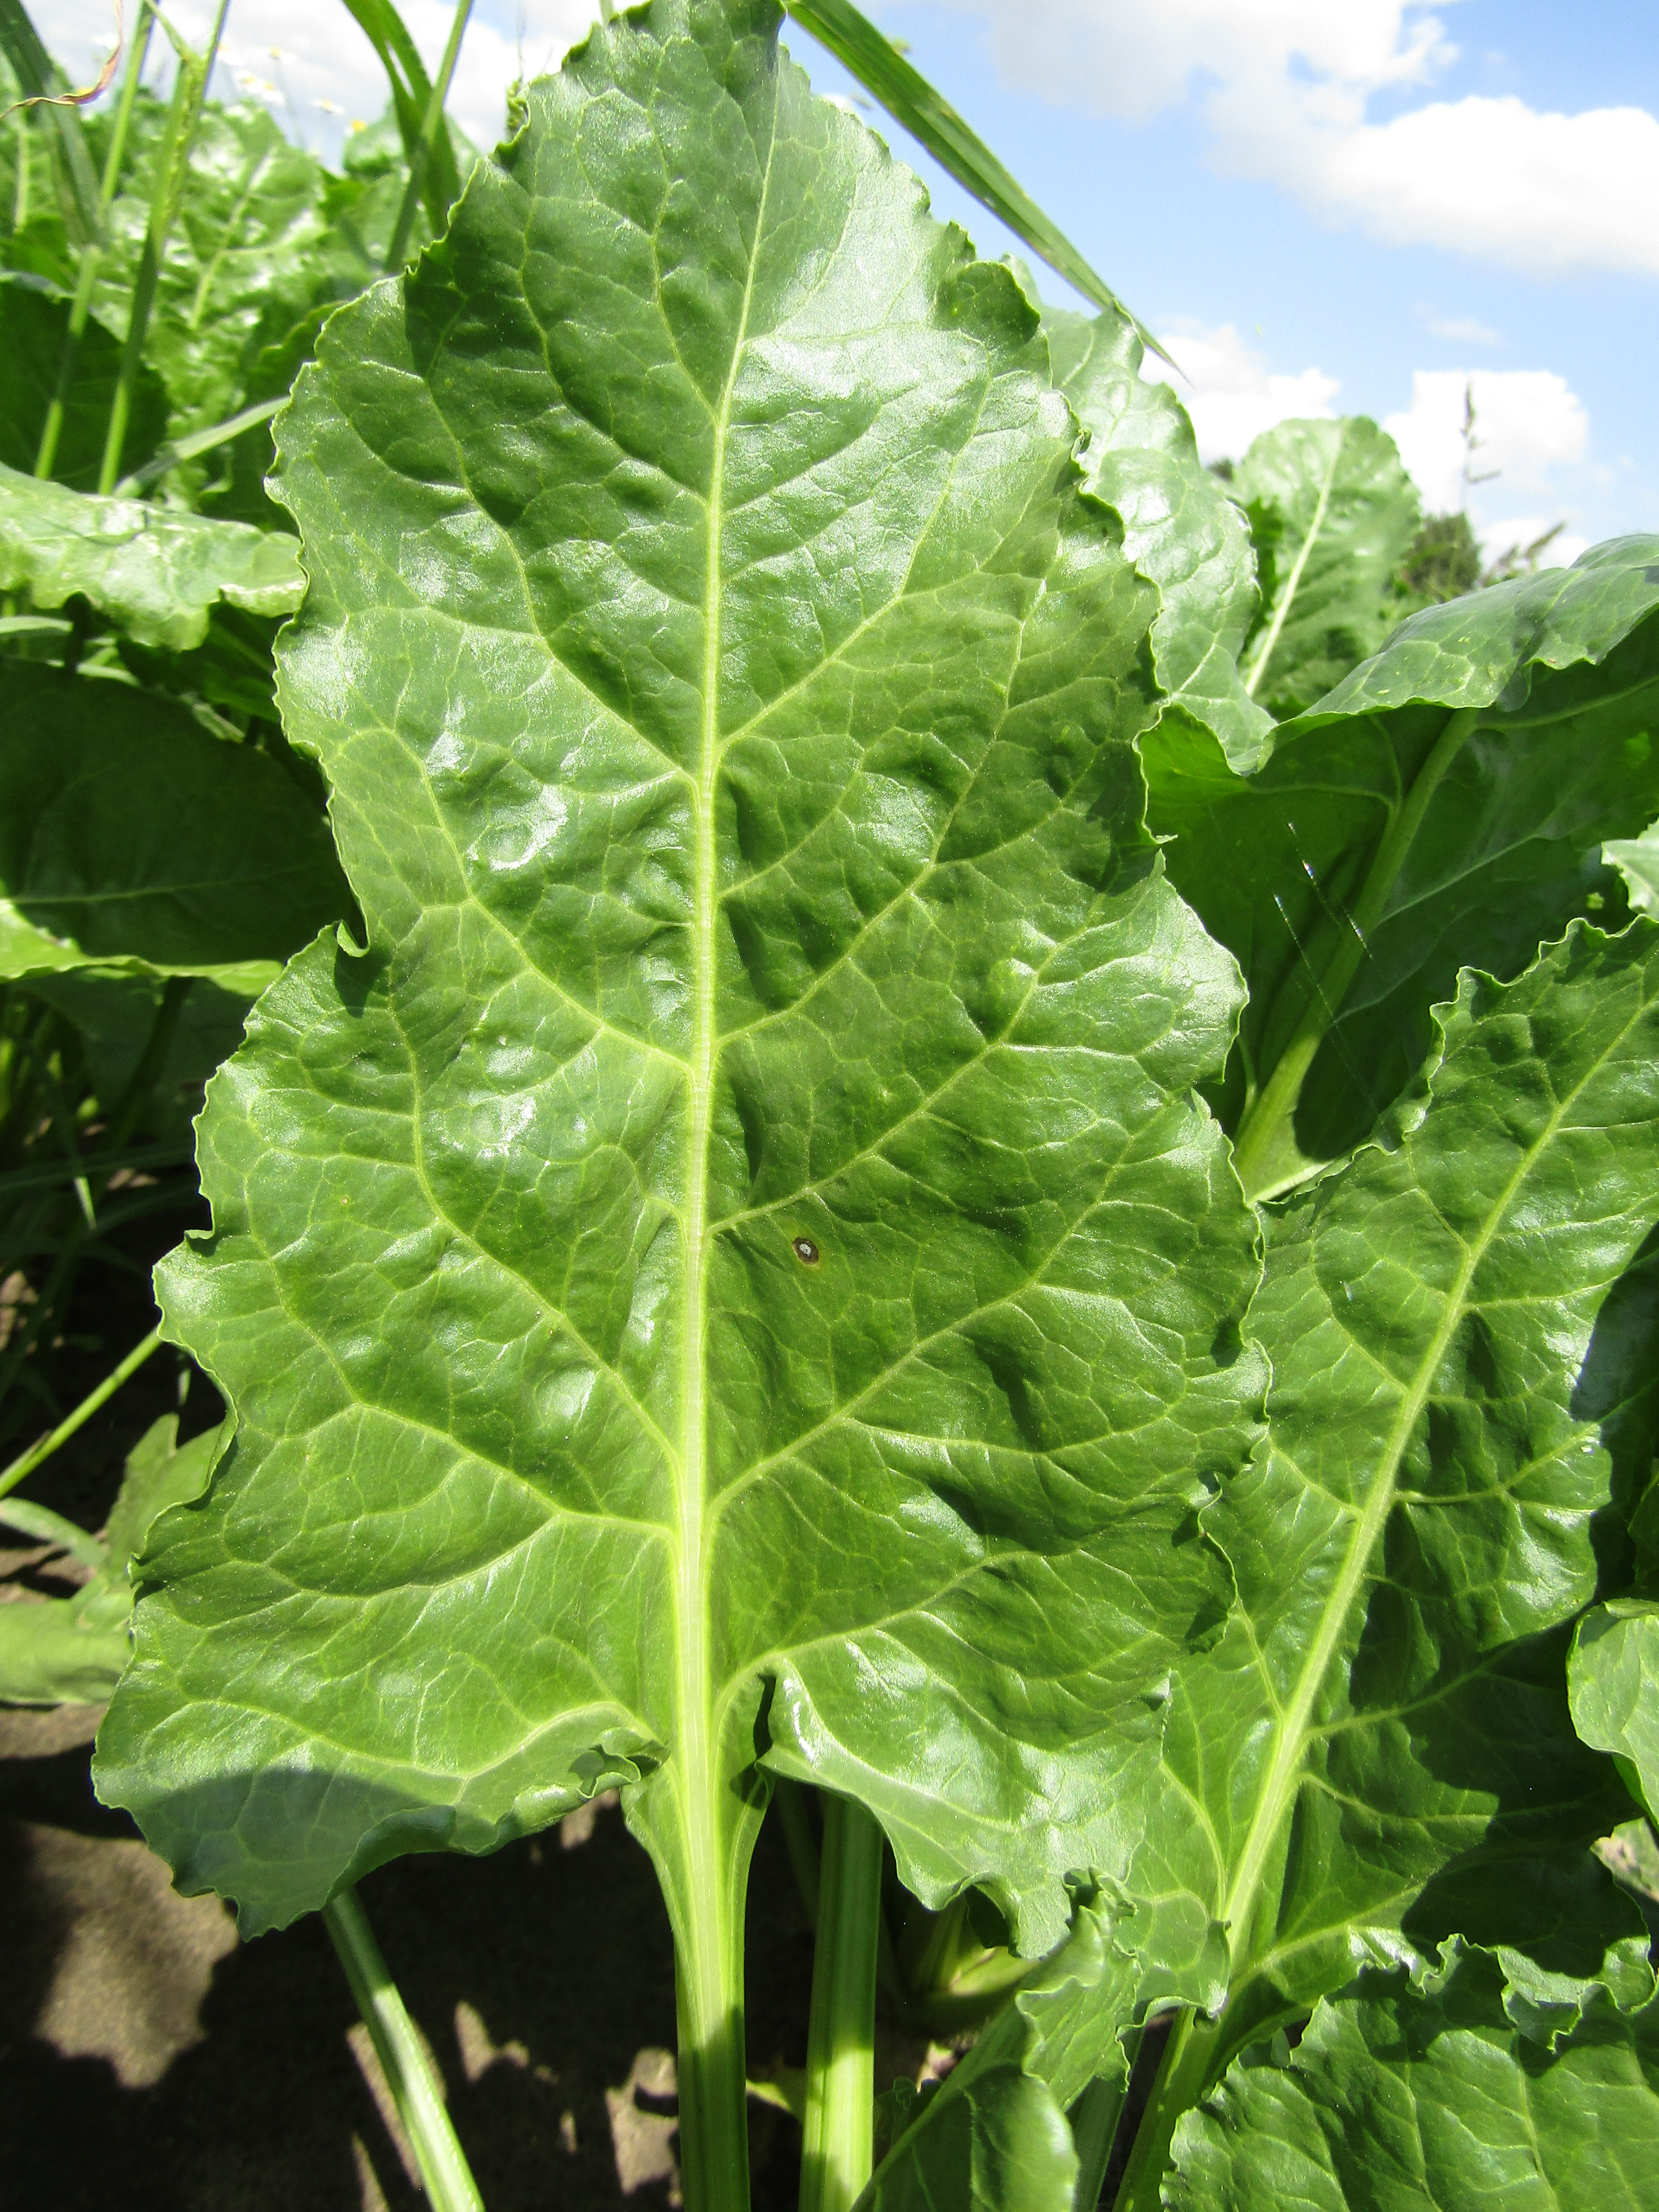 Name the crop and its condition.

beet, cercospora
